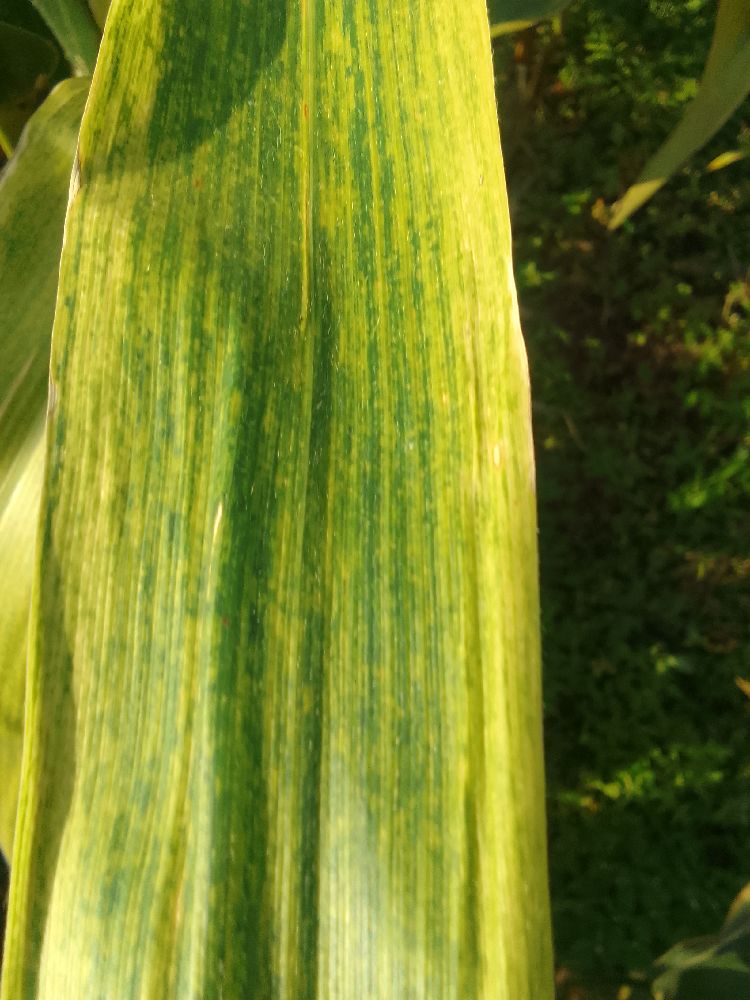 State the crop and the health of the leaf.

maize, maize lethal necrosis
